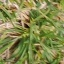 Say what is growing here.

grass
